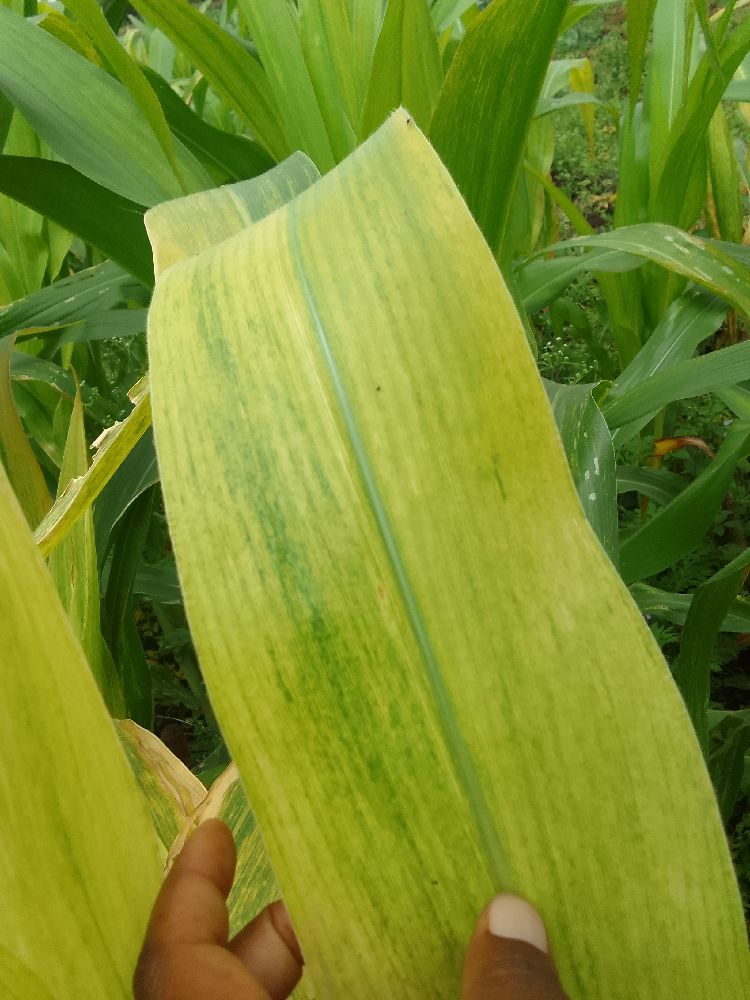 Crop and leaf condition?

maize, maize lethal necrosis
